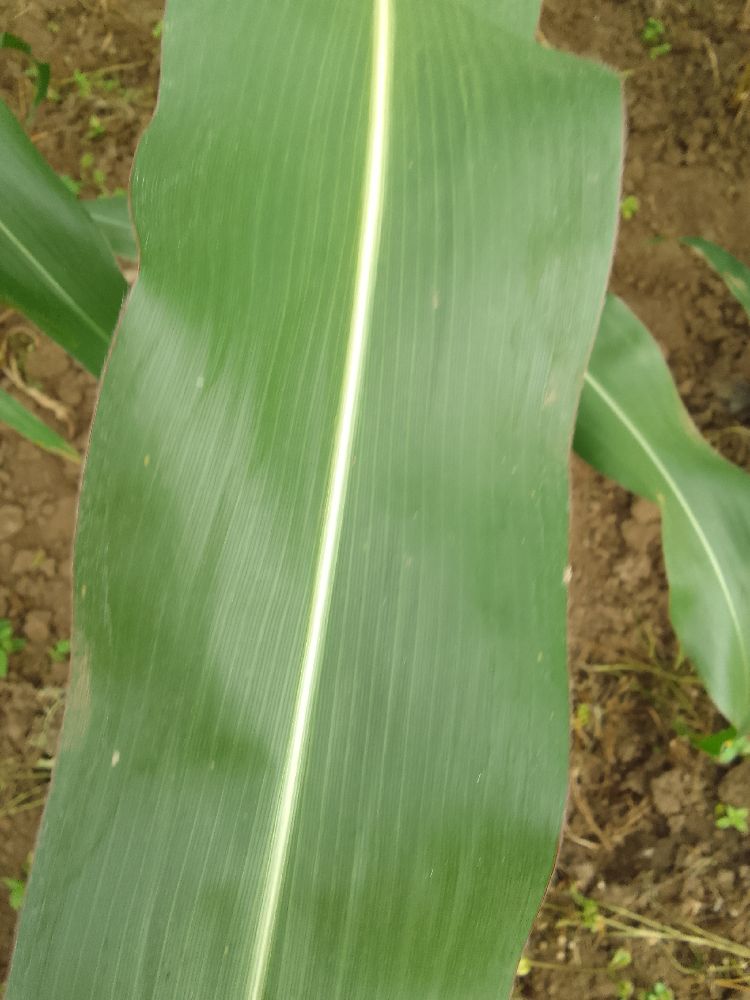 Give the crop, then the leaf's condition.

maize, healthy
